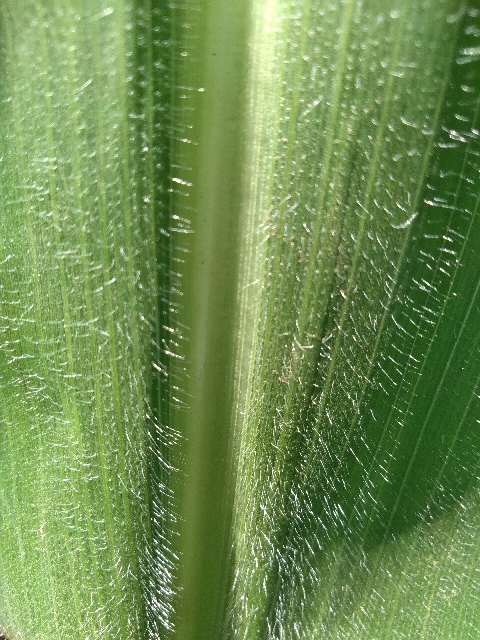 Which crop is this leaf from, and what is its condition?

maize, healthy
